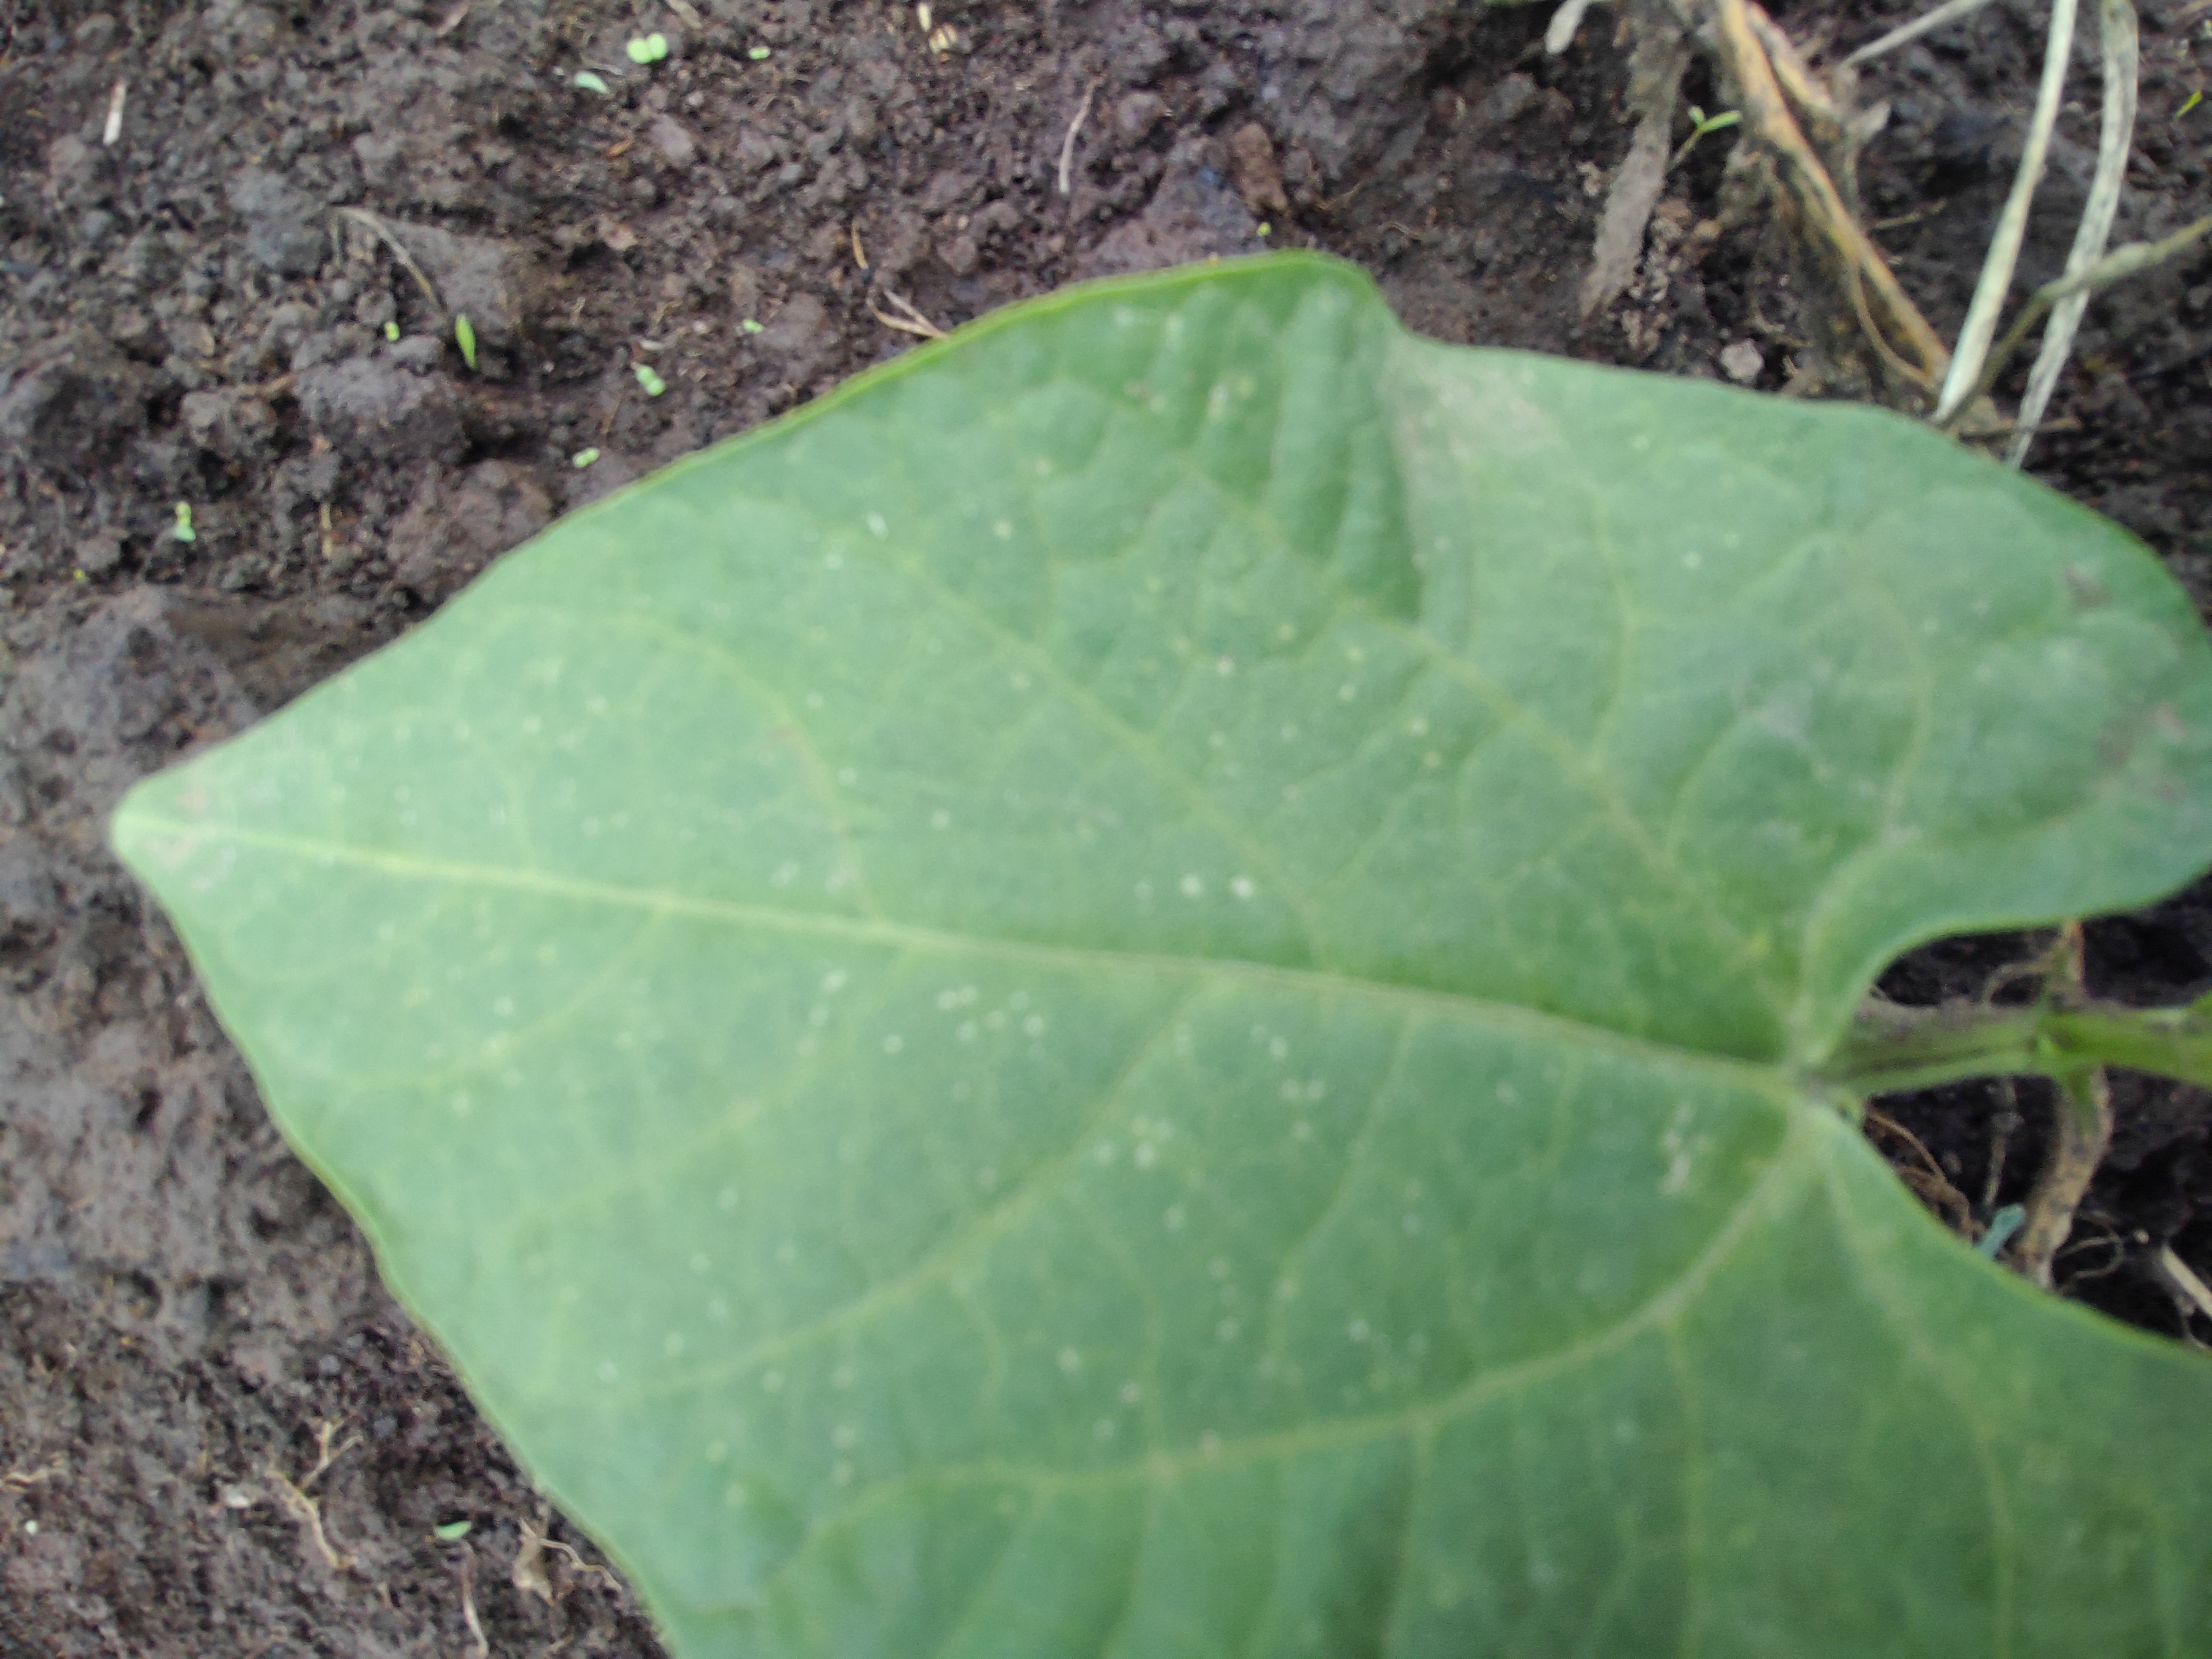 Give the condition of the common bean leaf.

healthy
